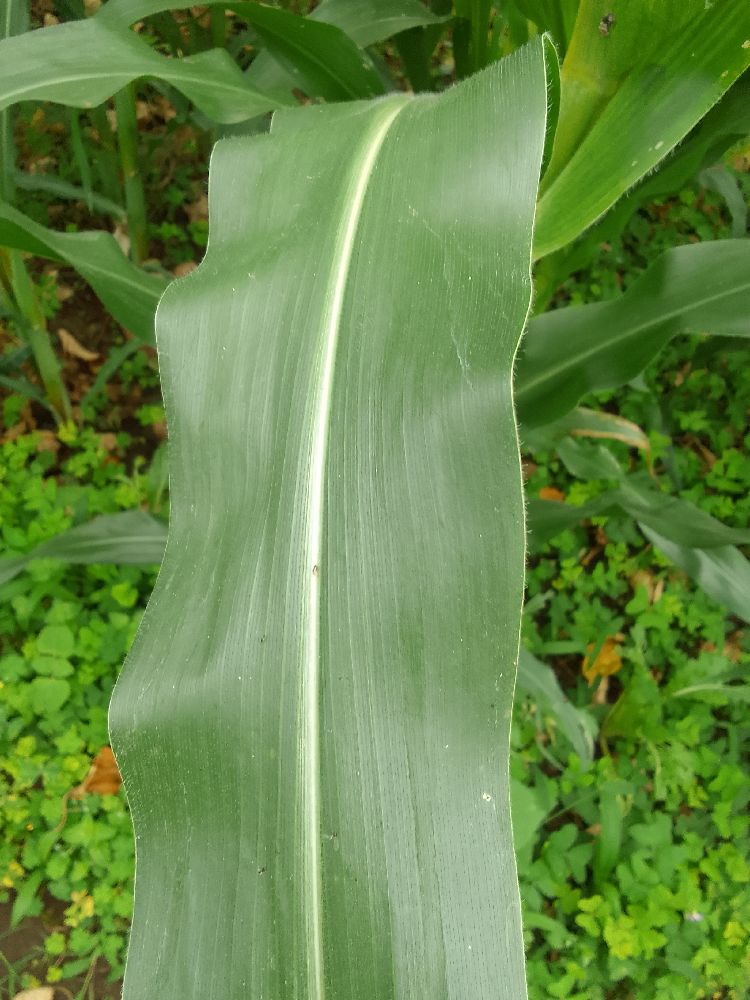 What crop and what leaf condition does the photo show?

maize, healthy
